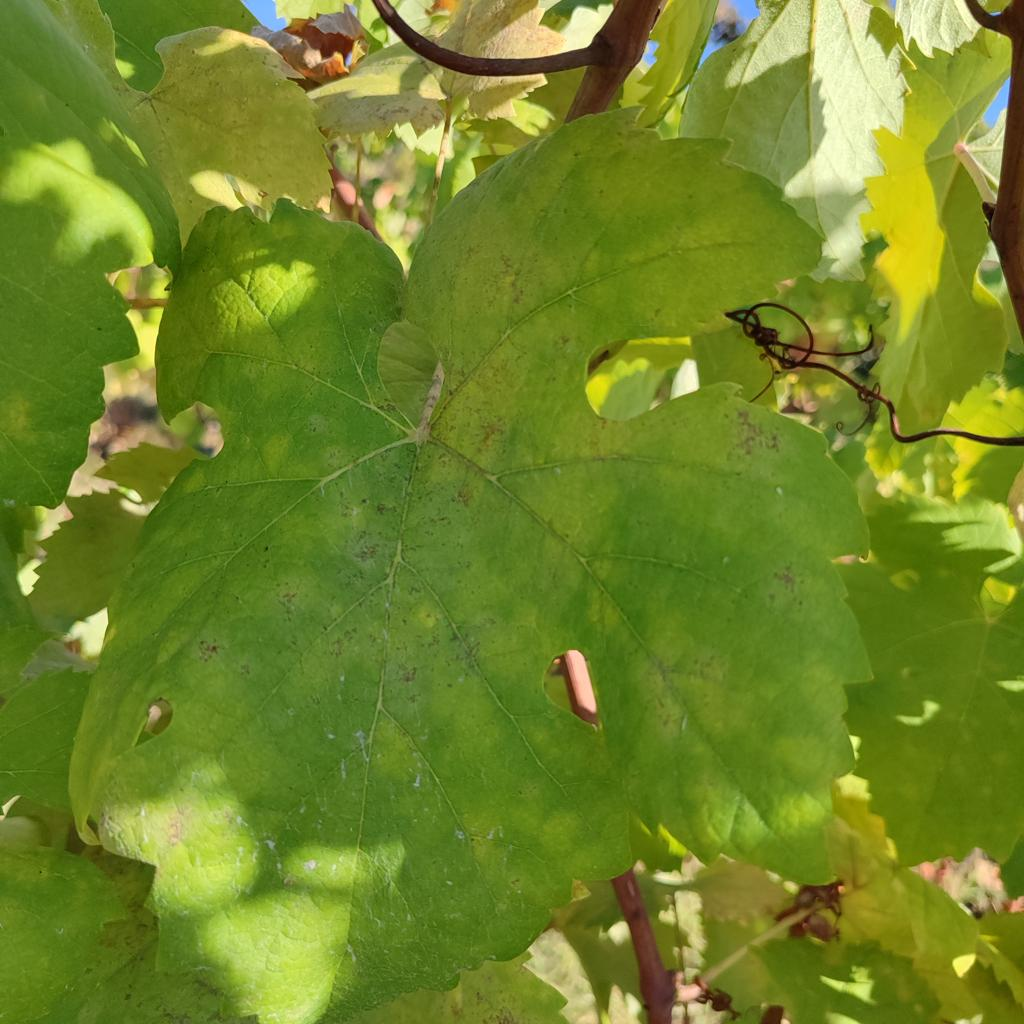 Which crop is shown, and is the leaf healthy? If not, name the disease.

grapevine, powdery mildew
